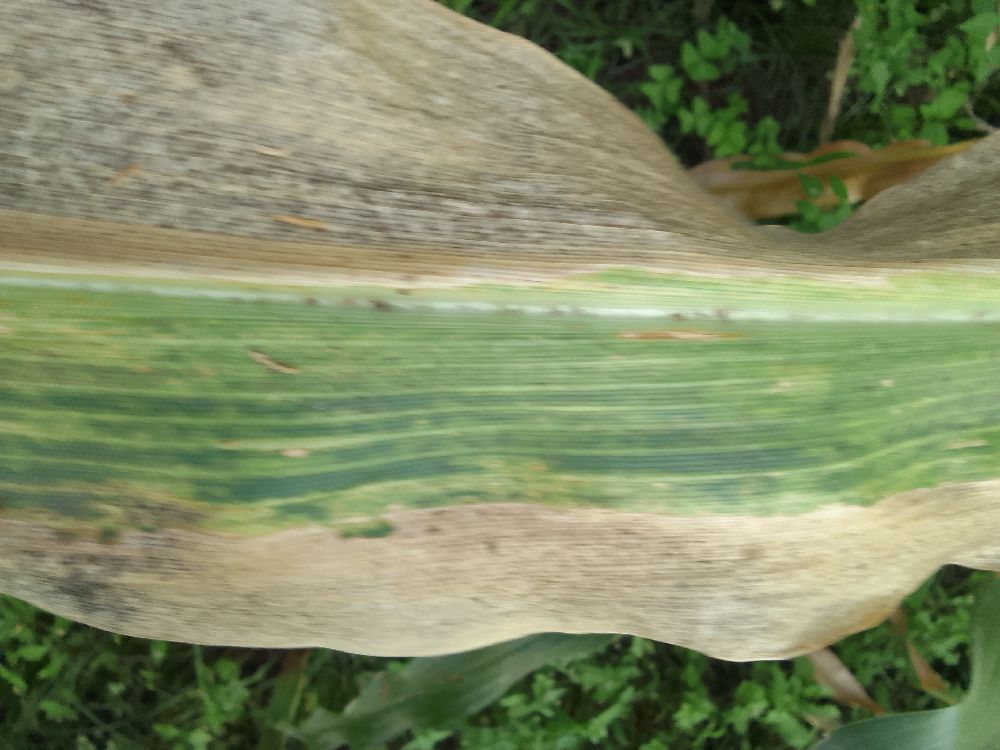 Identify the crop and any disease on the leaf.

maize, maize lethal necrosis
